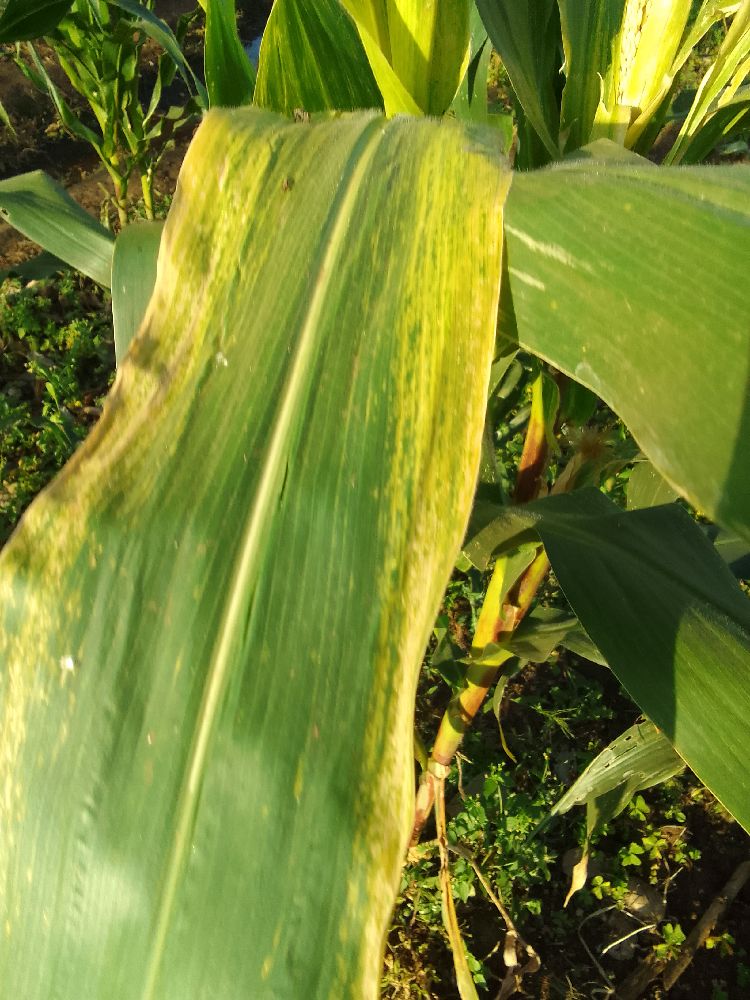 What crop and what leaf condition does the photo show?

maize, maize lethal necrosis
